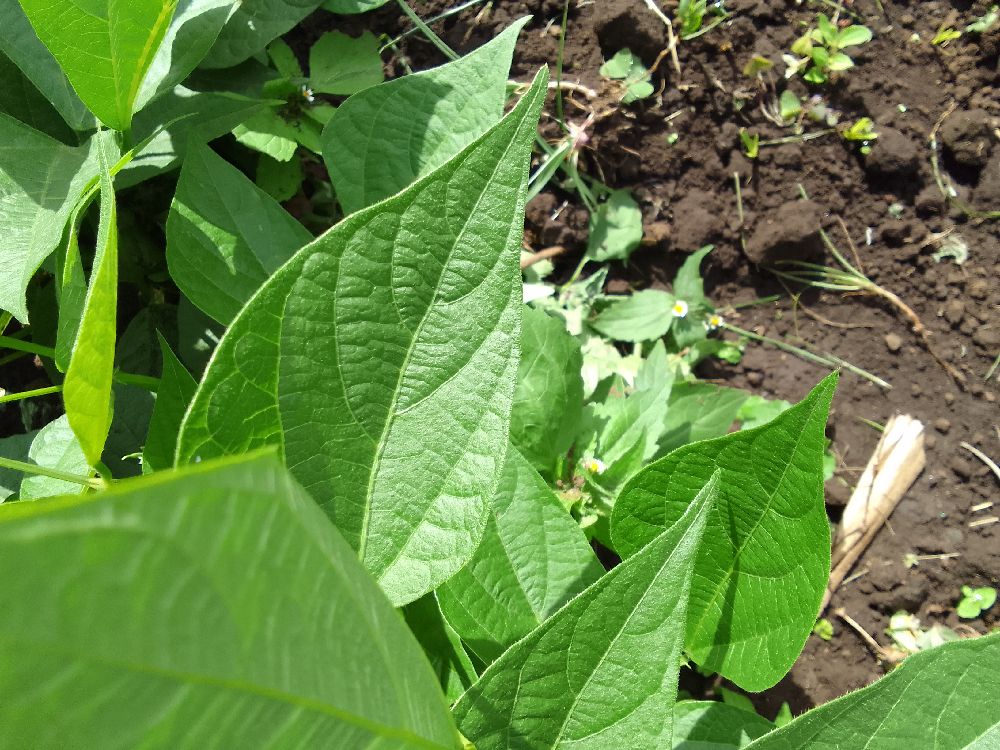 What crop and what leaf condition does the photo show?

common bean, healthy
